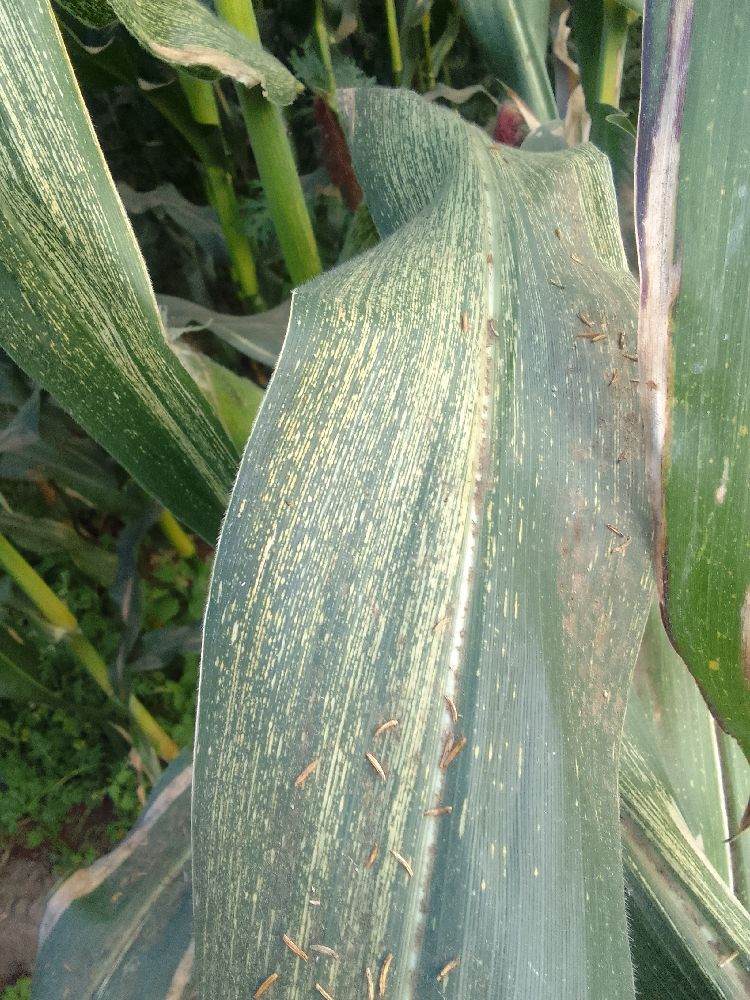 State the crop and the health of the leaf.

maize, maize streak virus
